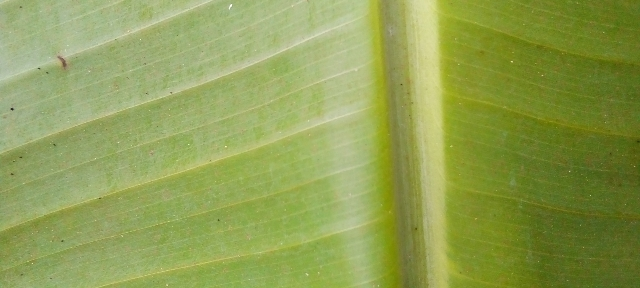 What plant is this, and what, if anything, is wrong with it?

banana, healthy
